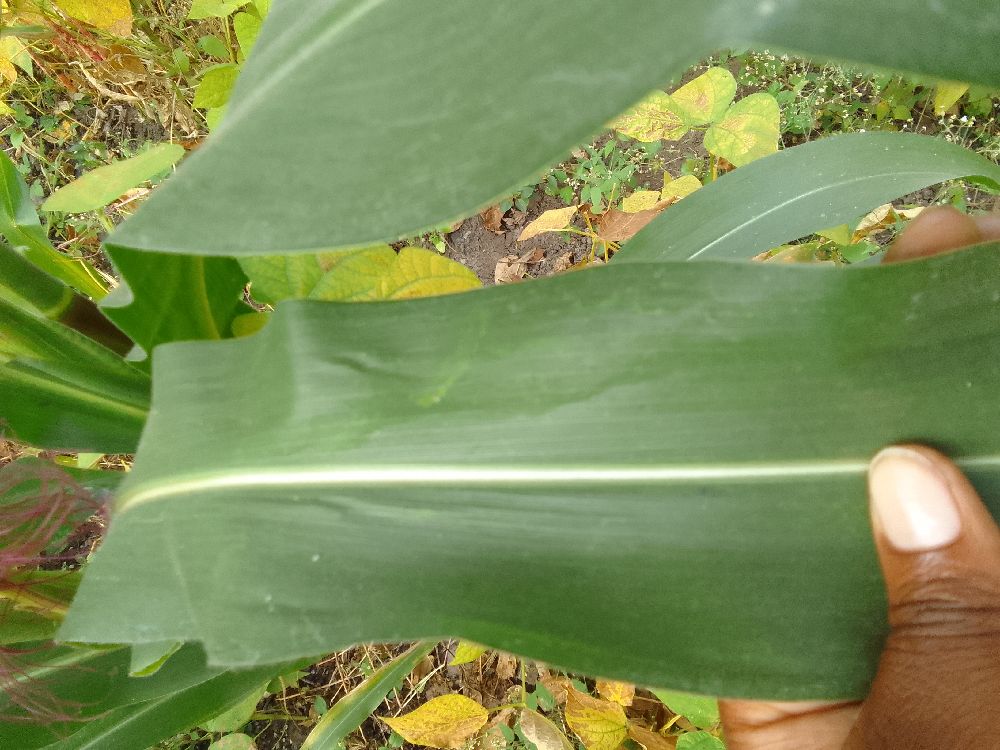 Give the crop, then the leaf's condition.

maize, healthy
